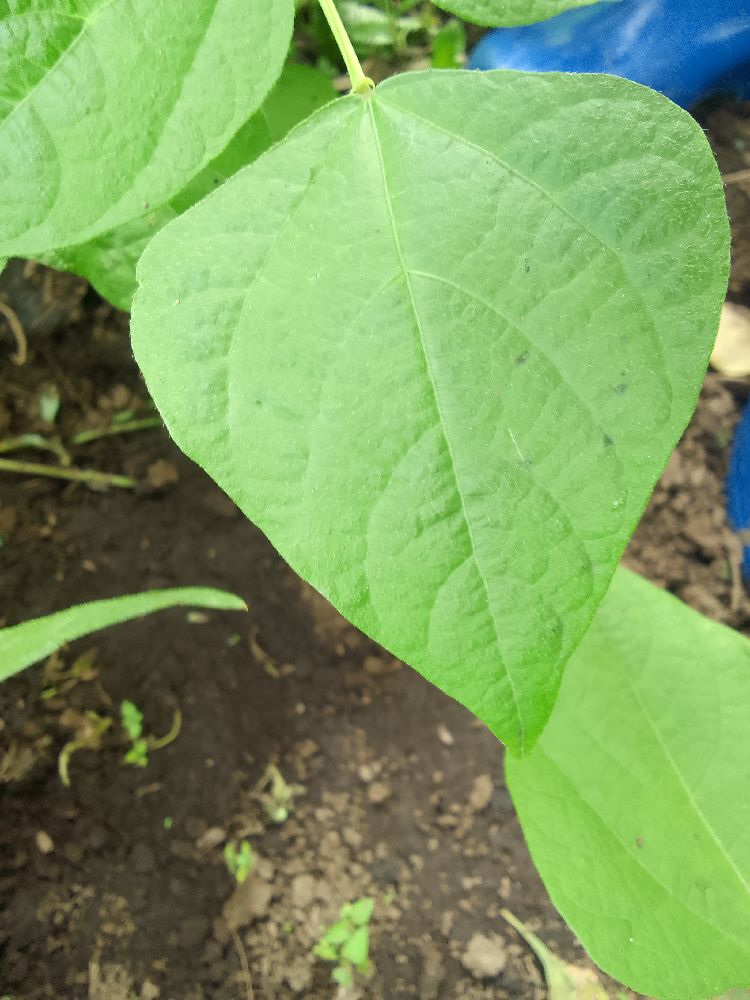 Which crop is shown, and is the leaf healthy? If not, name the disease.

common bean, healthy
